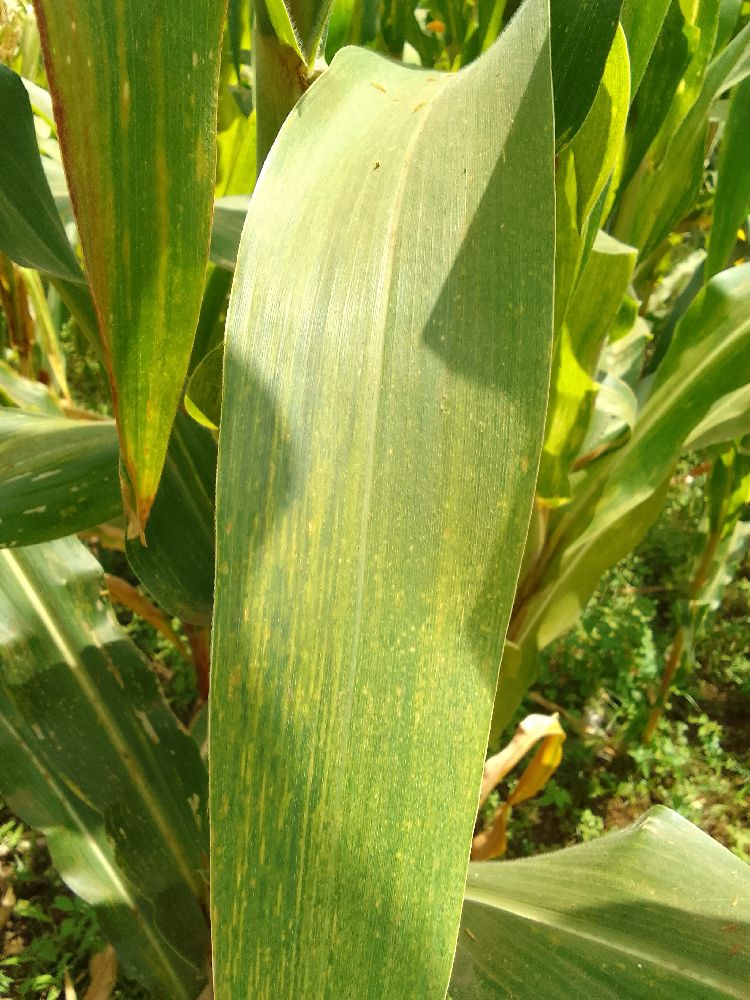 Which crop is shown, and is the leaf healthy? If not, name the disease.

maize, maize lethal necrosis
